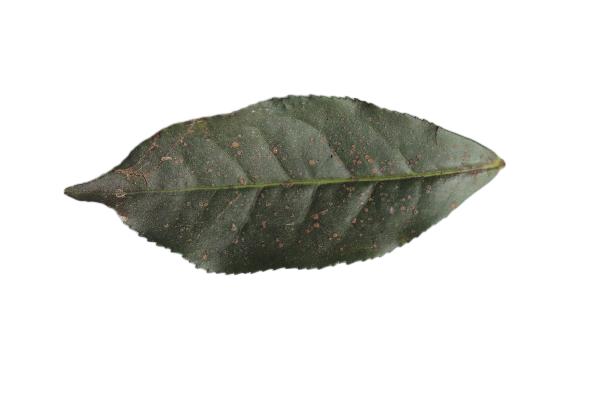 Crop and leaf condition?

tea, algal leaf
